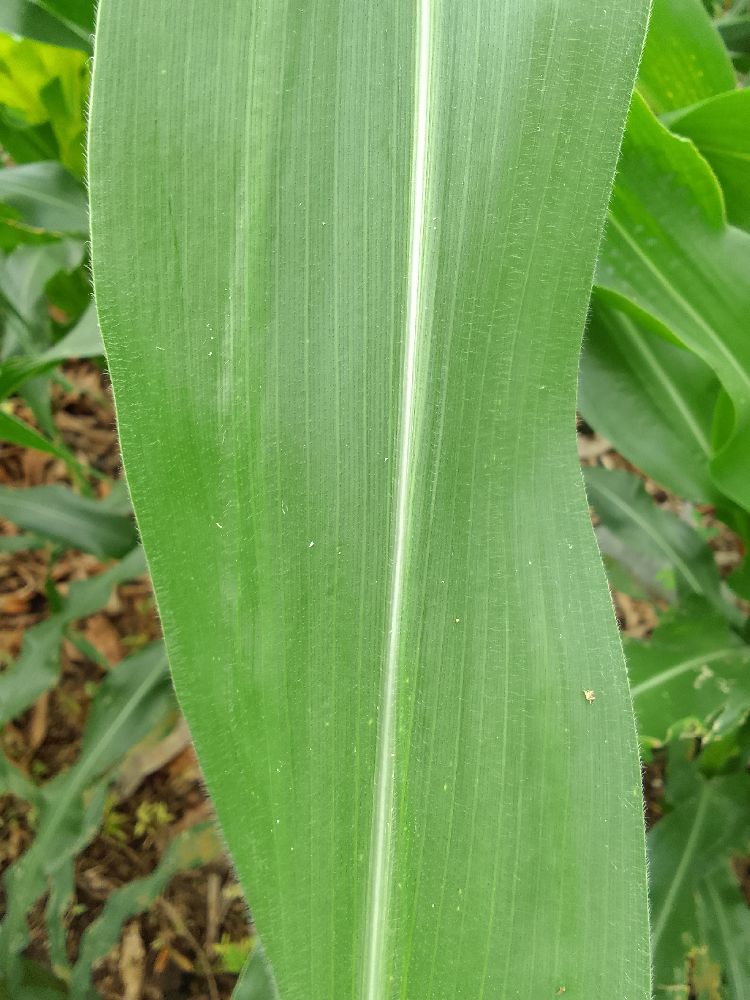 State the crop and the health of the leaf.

maize, healthy
